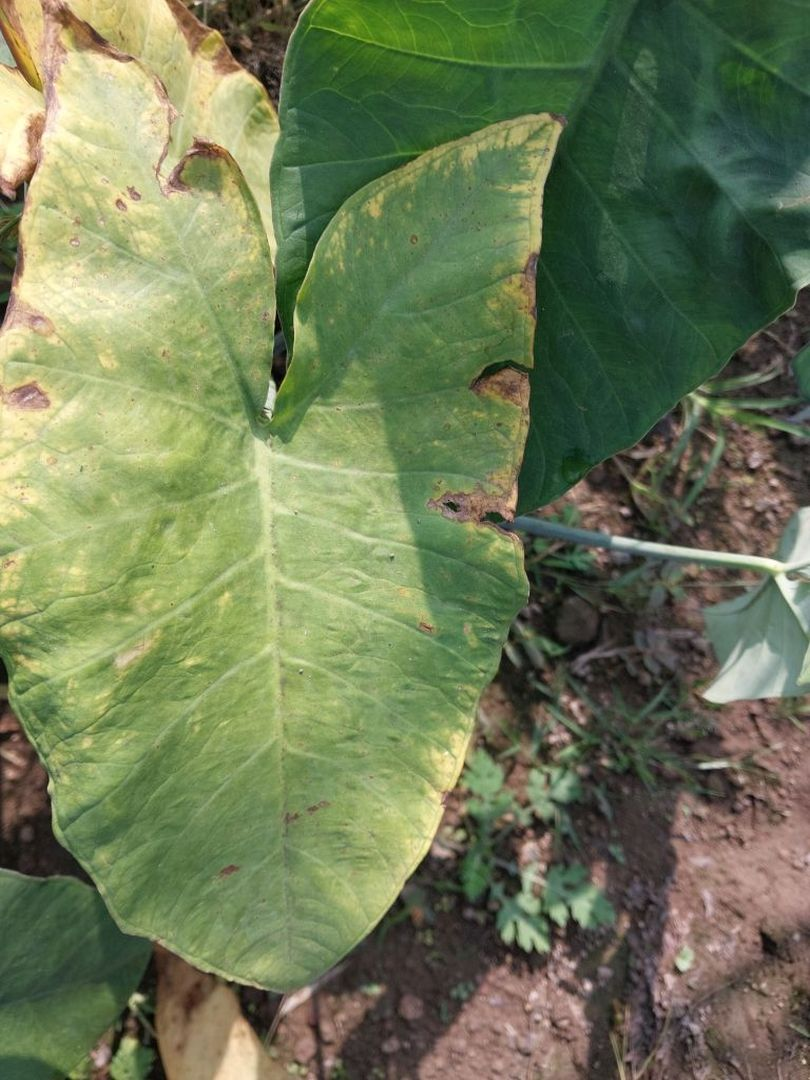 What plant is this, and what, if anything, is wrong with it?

taro, leaf blight
